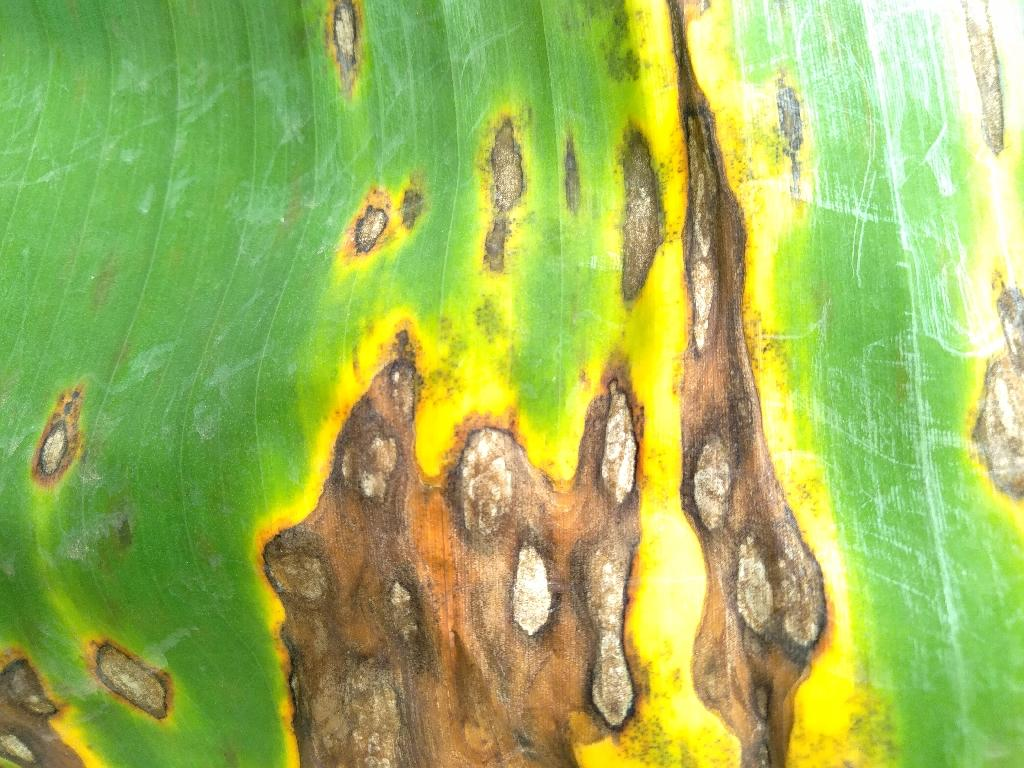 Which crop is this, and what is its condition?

banana, black sigatoka
